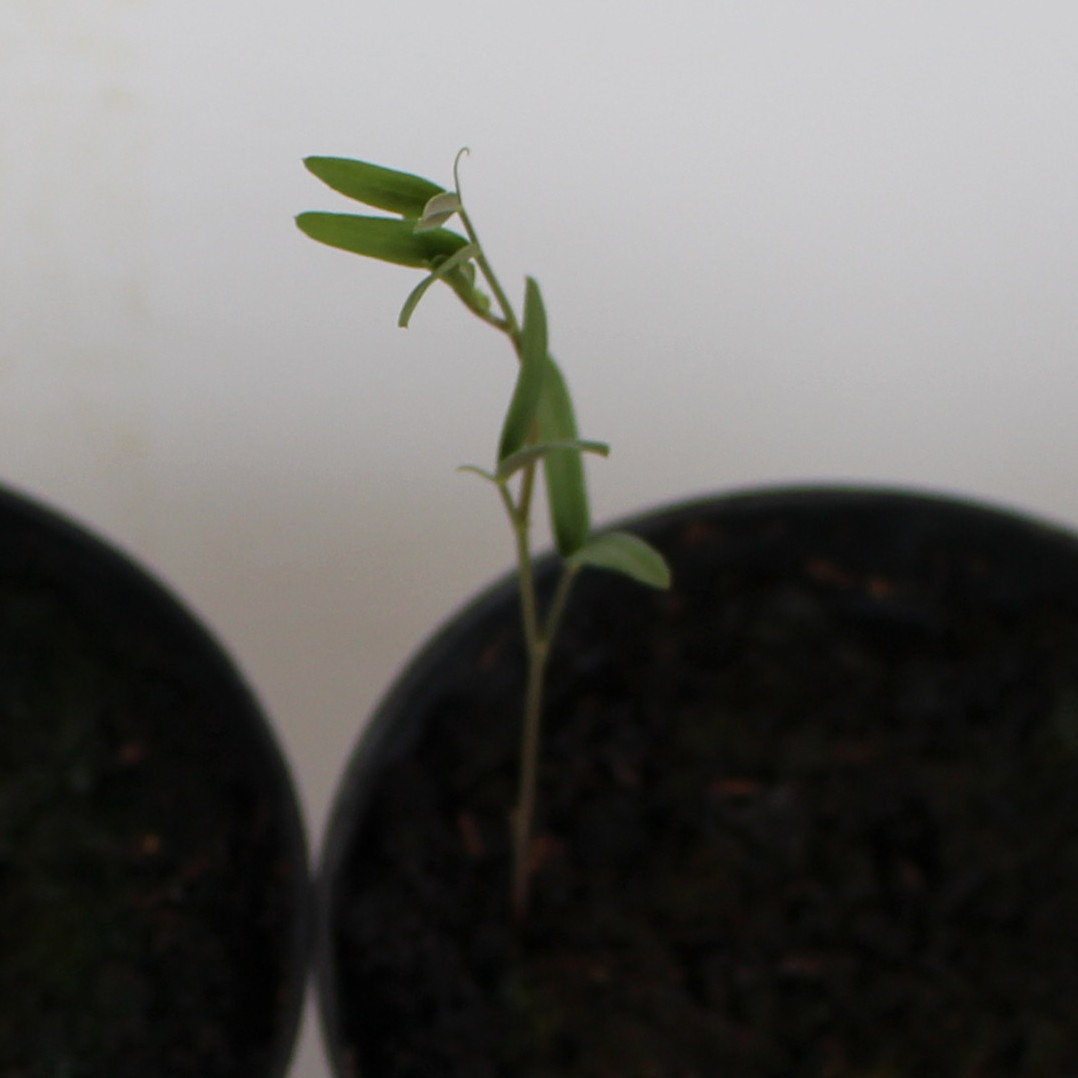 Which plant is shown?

Vicia sativa
